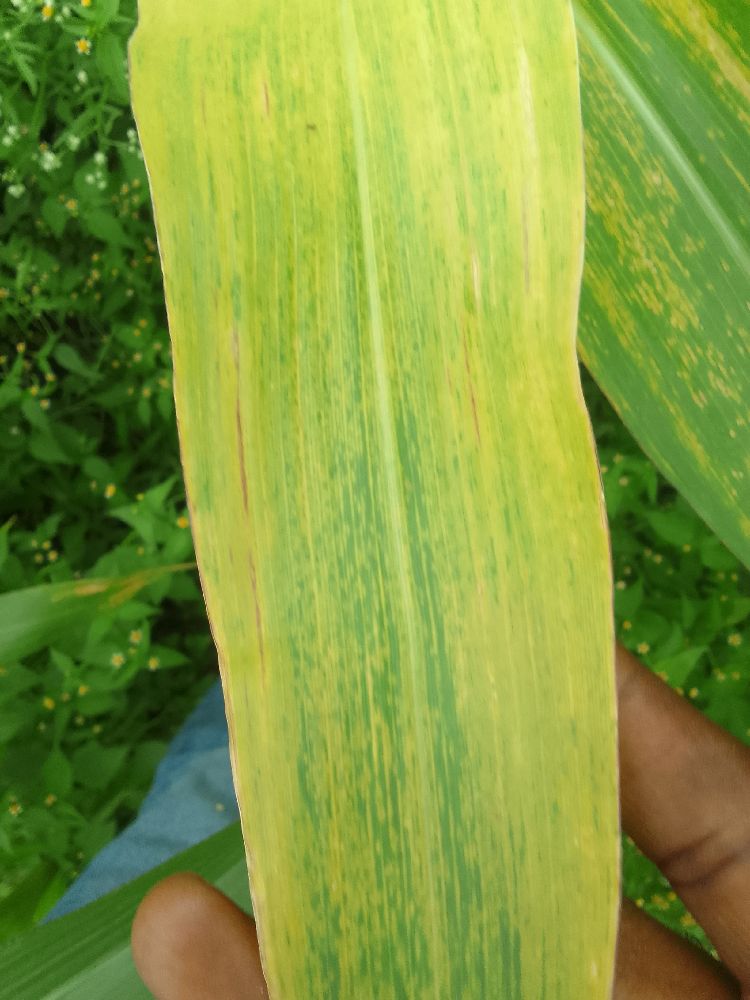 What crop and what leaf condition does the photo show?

maize, maize lethal necrosis
